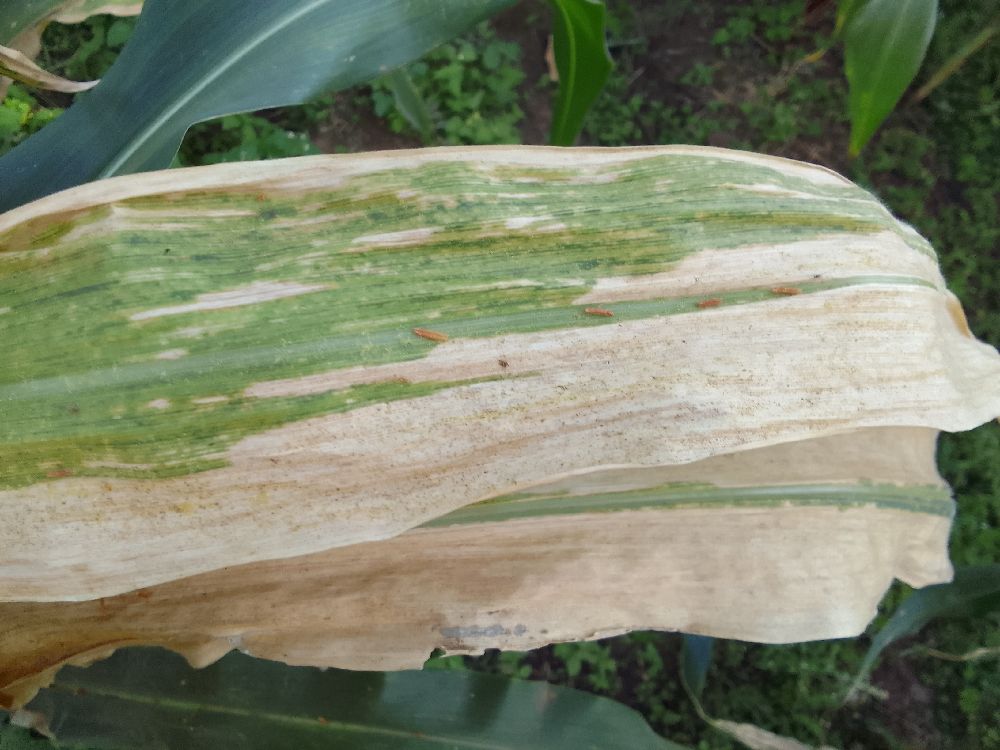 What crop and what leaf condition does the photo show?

maize, maize lethal necrosis
